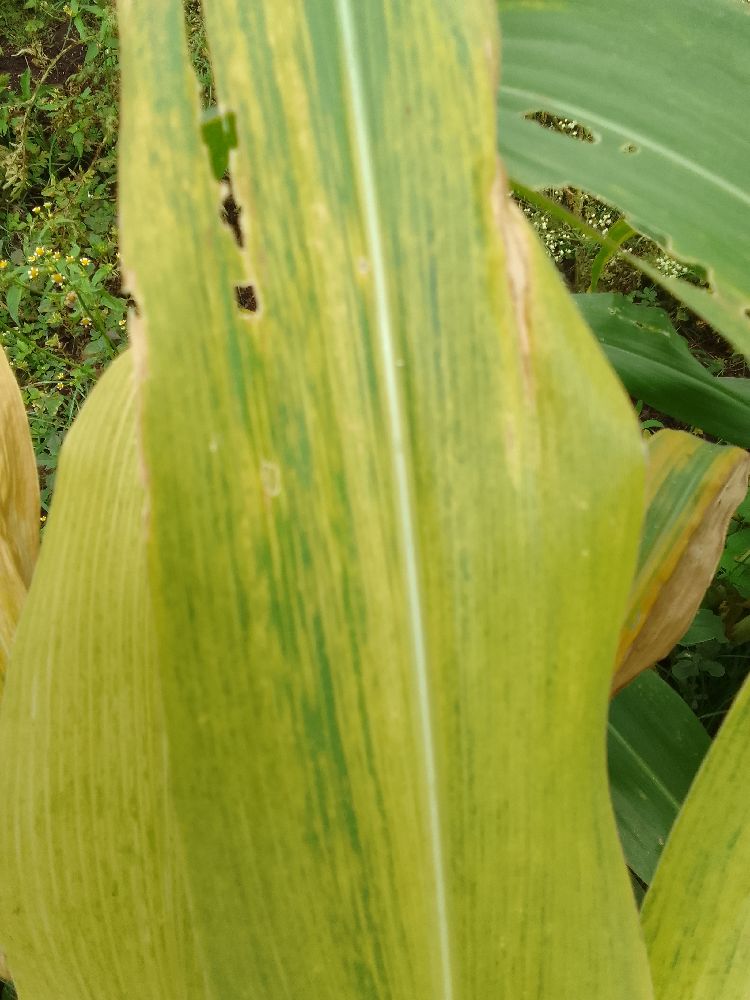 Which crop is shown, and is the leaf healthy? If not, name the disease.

maize, maize lethal necrosis
